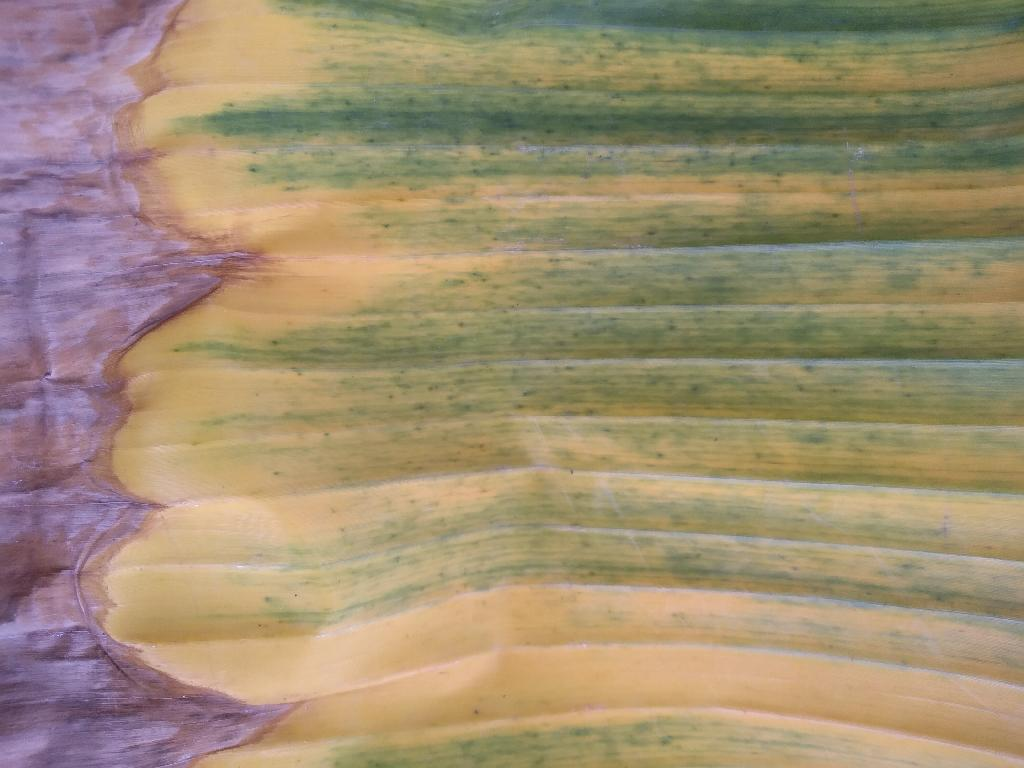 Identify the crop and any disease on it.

banana, fusarium wilt race 1
